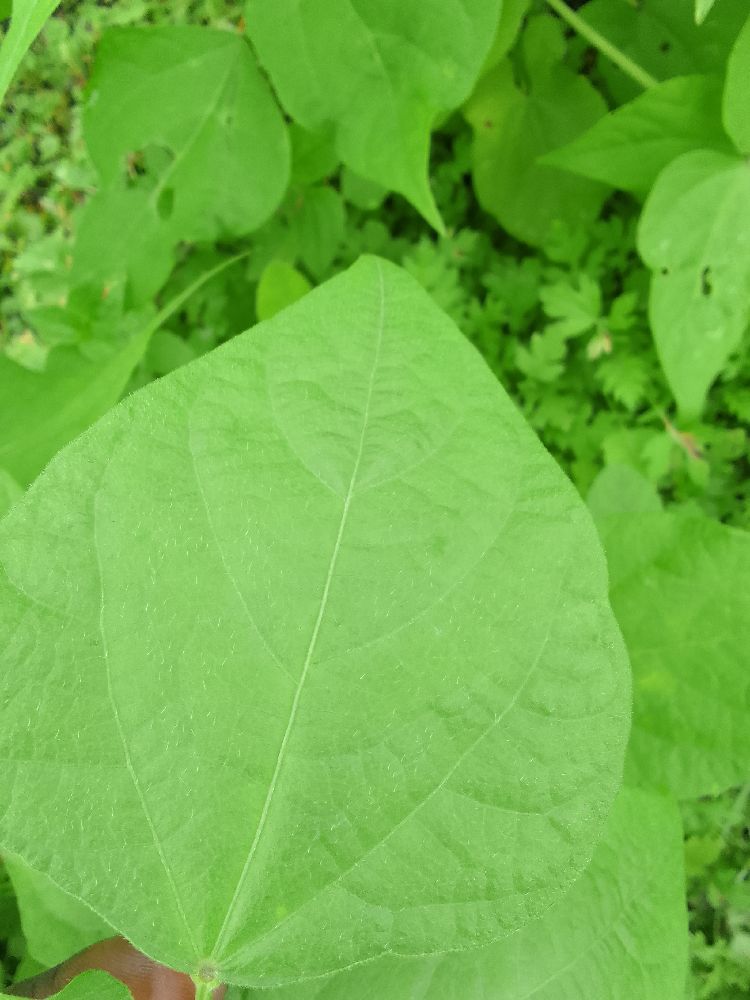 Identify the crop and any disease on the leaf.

common bean, healthy
